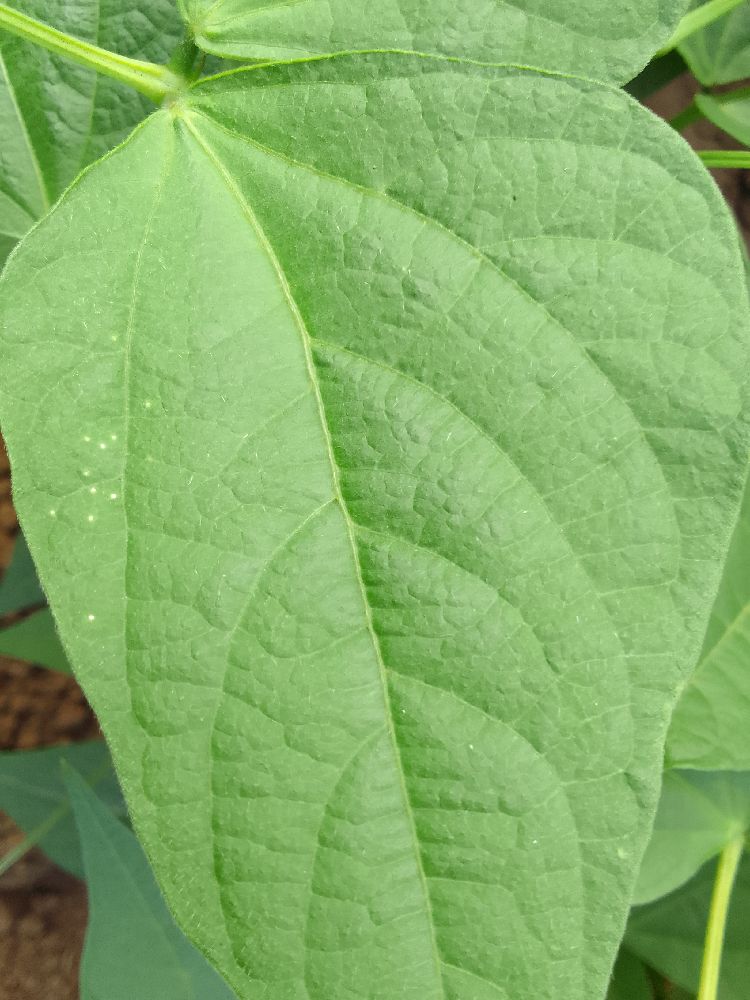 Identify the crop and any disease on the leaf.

common bean, healthy
